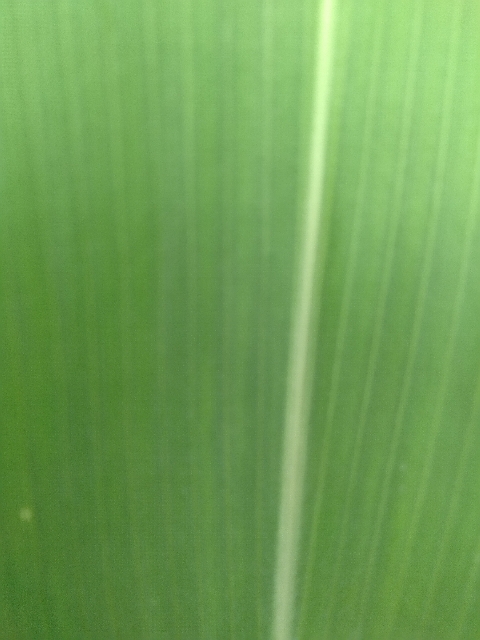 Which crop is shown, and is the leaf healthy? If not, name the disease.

maize, healthy
